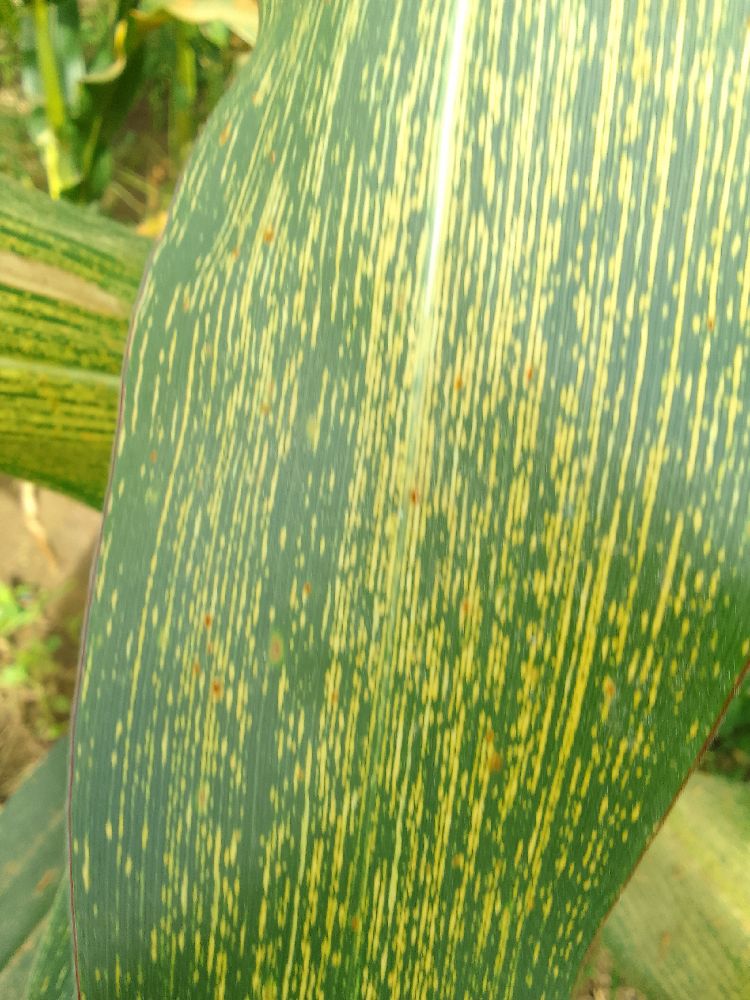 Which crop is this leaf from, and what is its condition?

maize, maize streak virus
